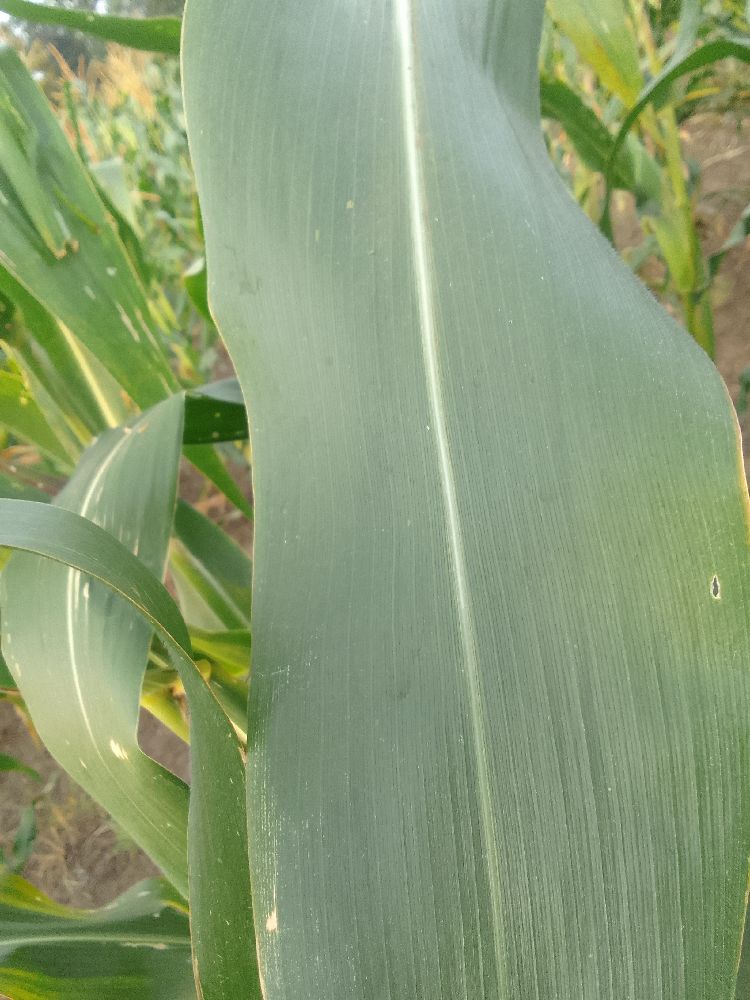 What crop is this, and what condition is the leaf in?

maize, healthy
